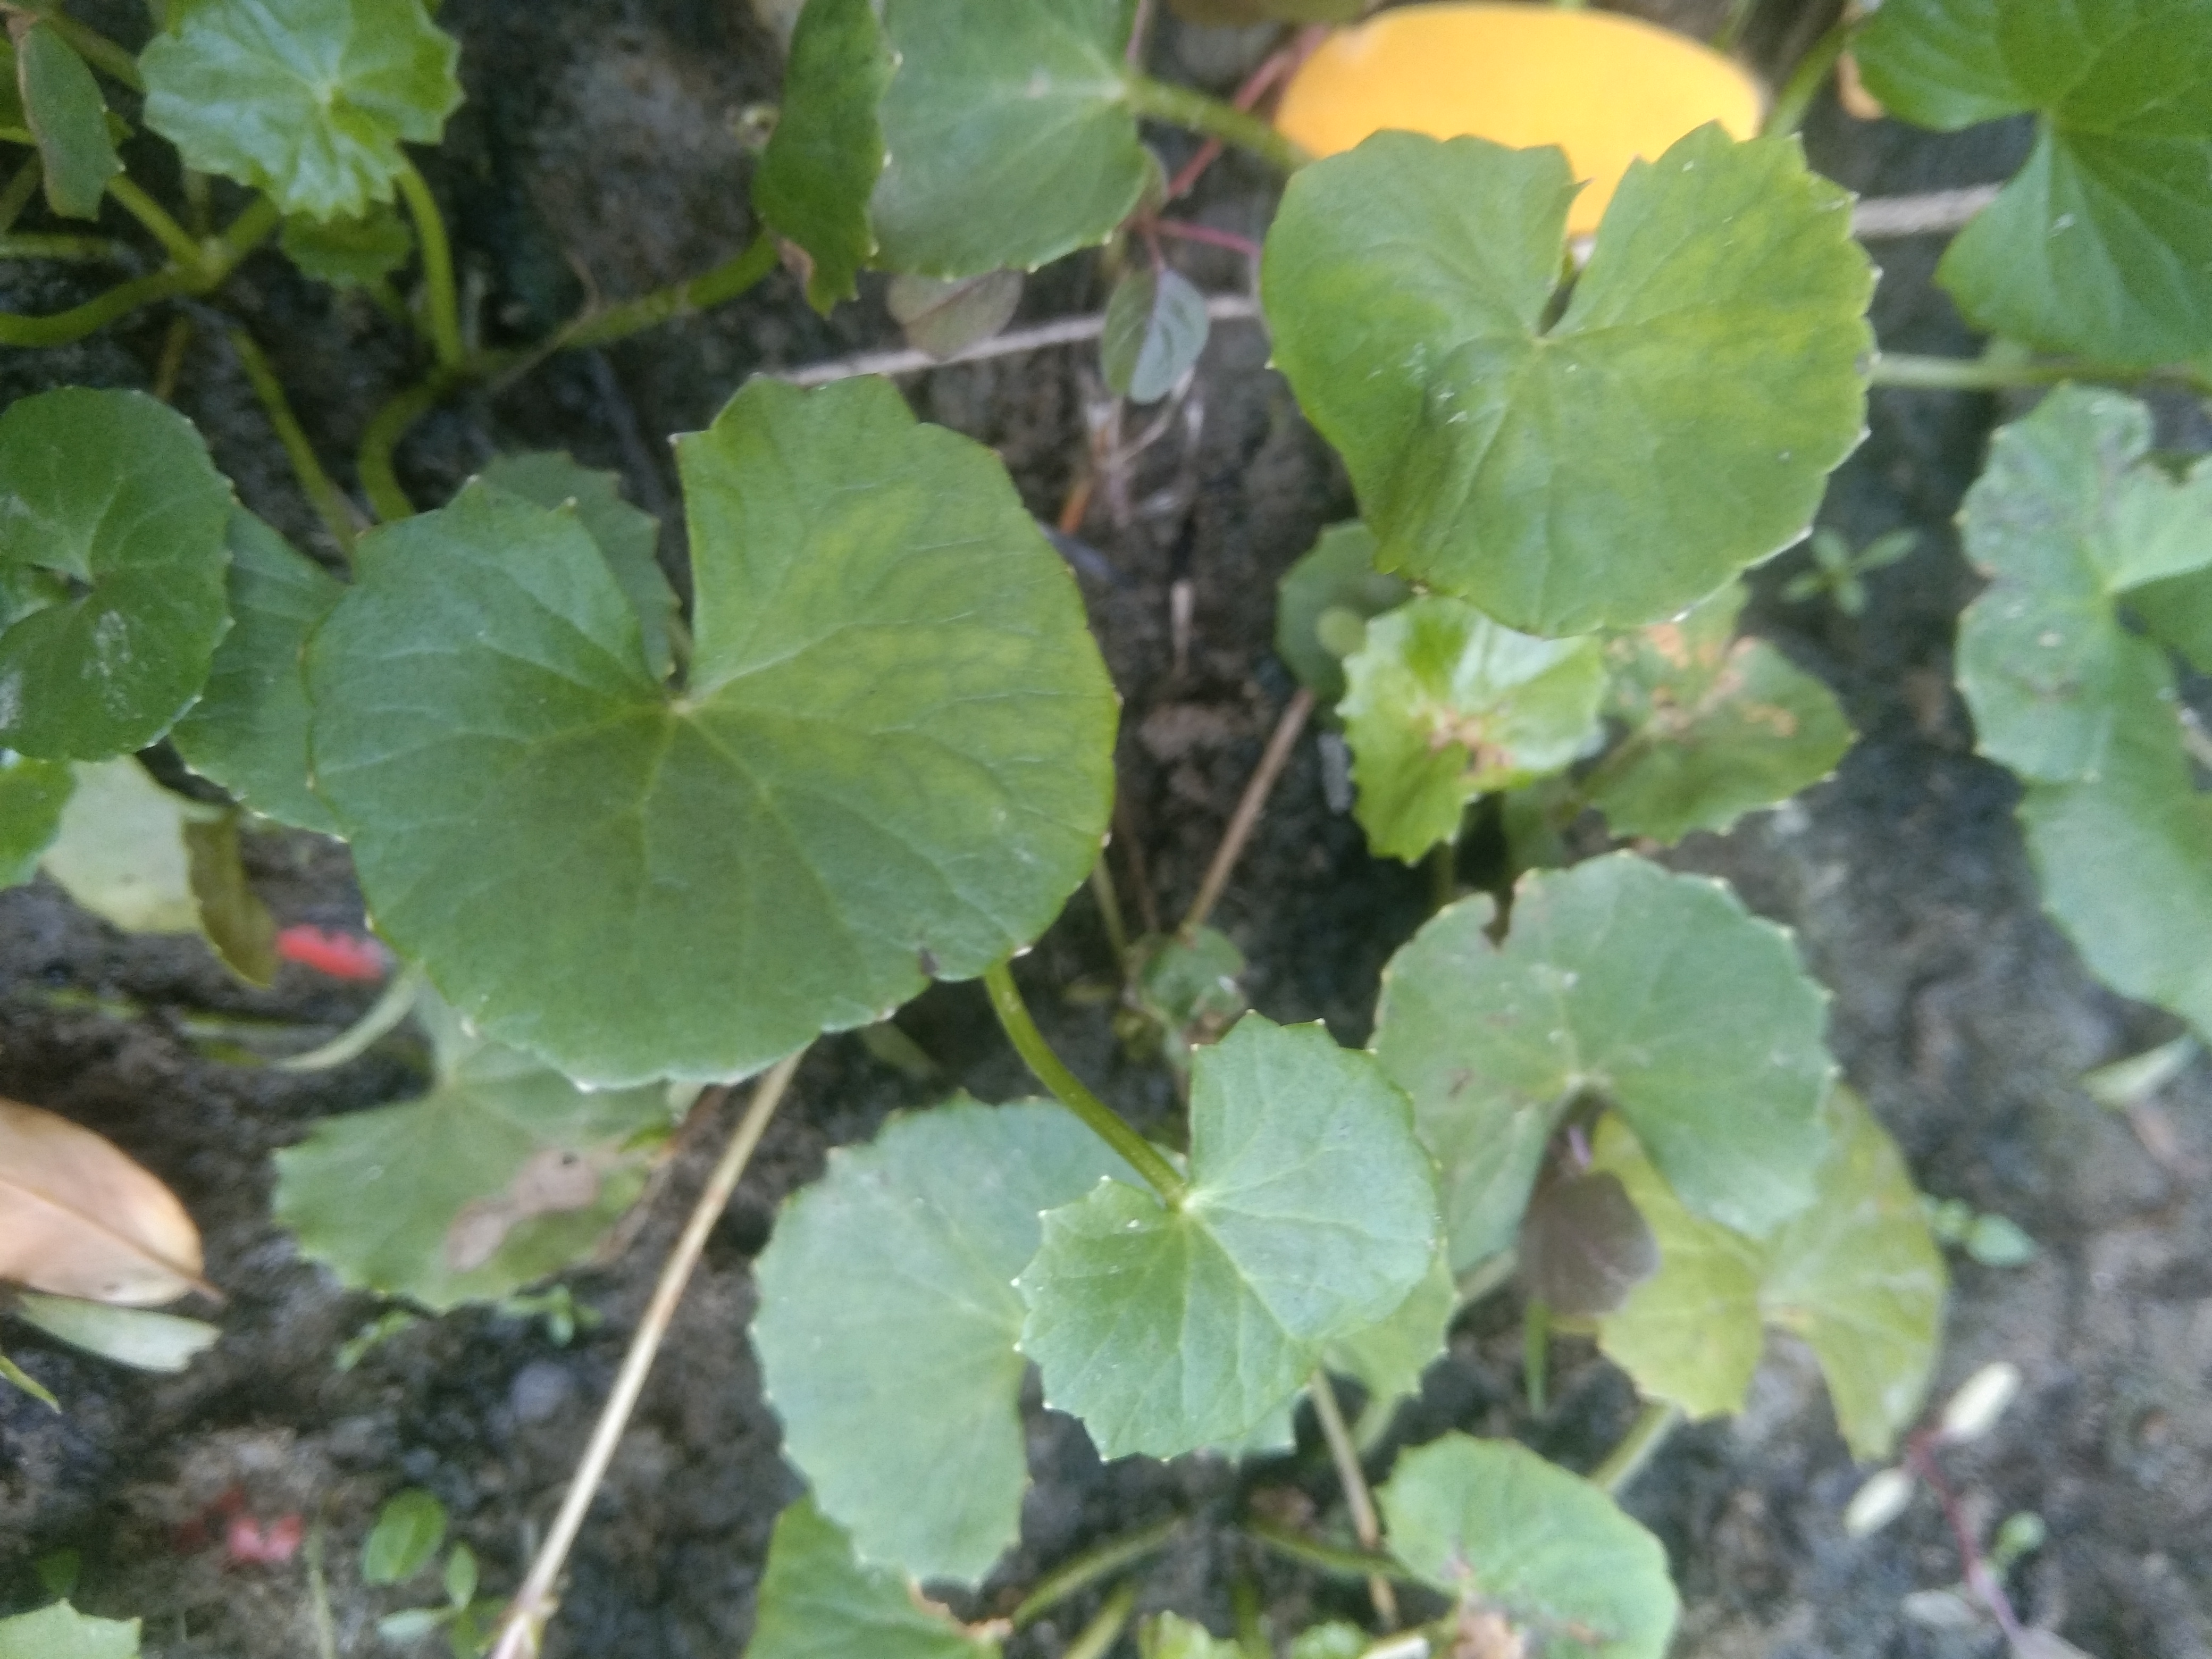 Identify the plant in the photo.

thankuni
